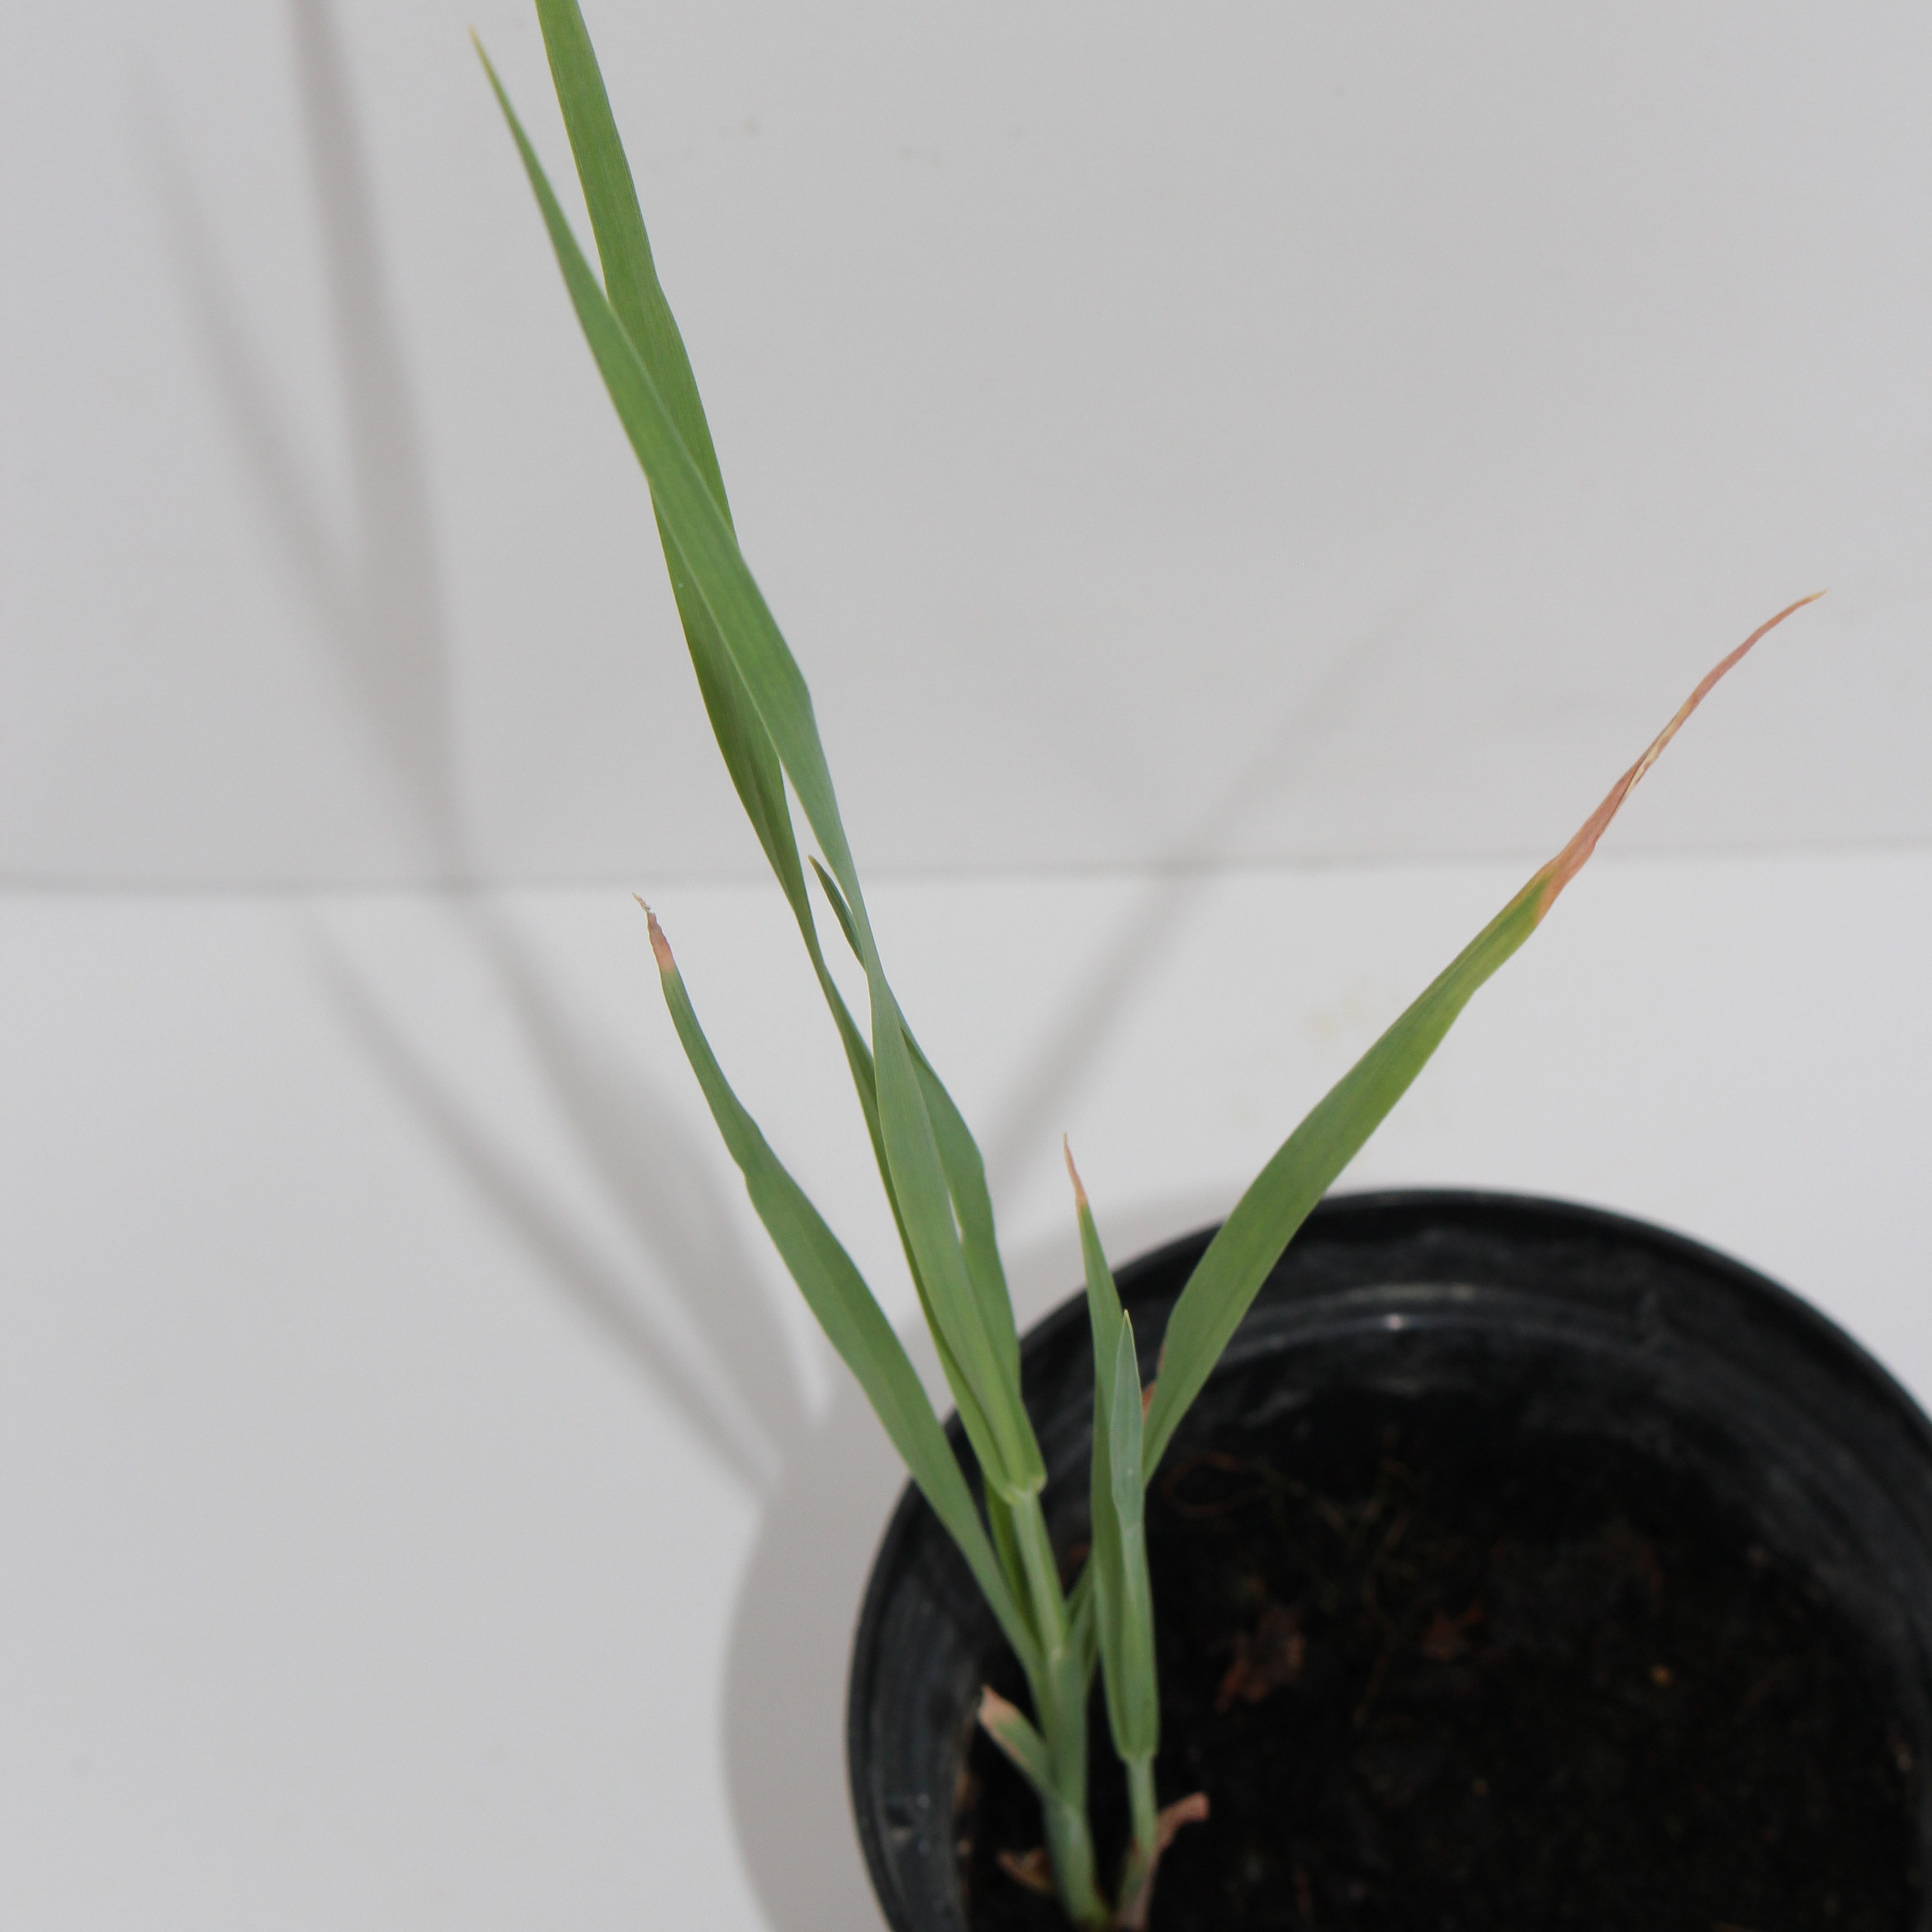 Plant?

Avena sterilis
